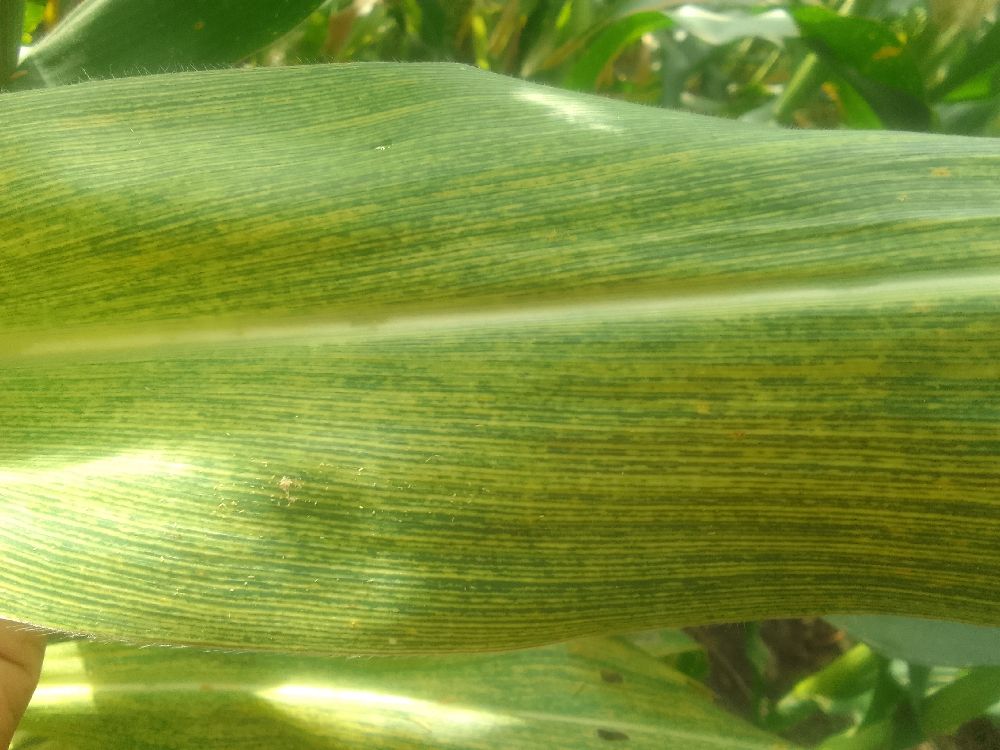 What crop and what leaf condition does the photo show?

maize, maize streak virus
